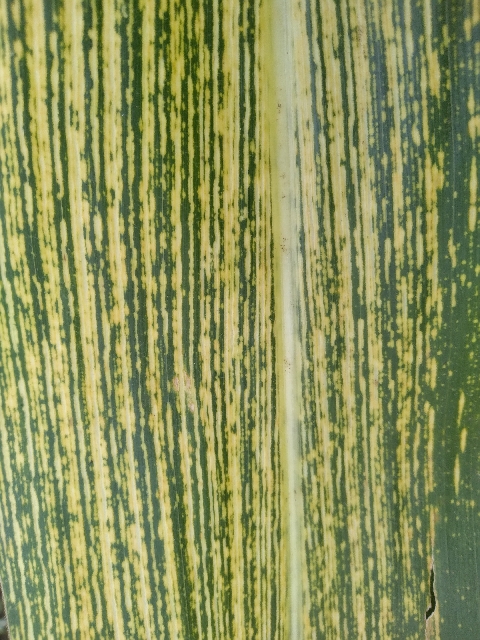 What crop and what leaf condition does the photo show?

maize, maize streak virus
